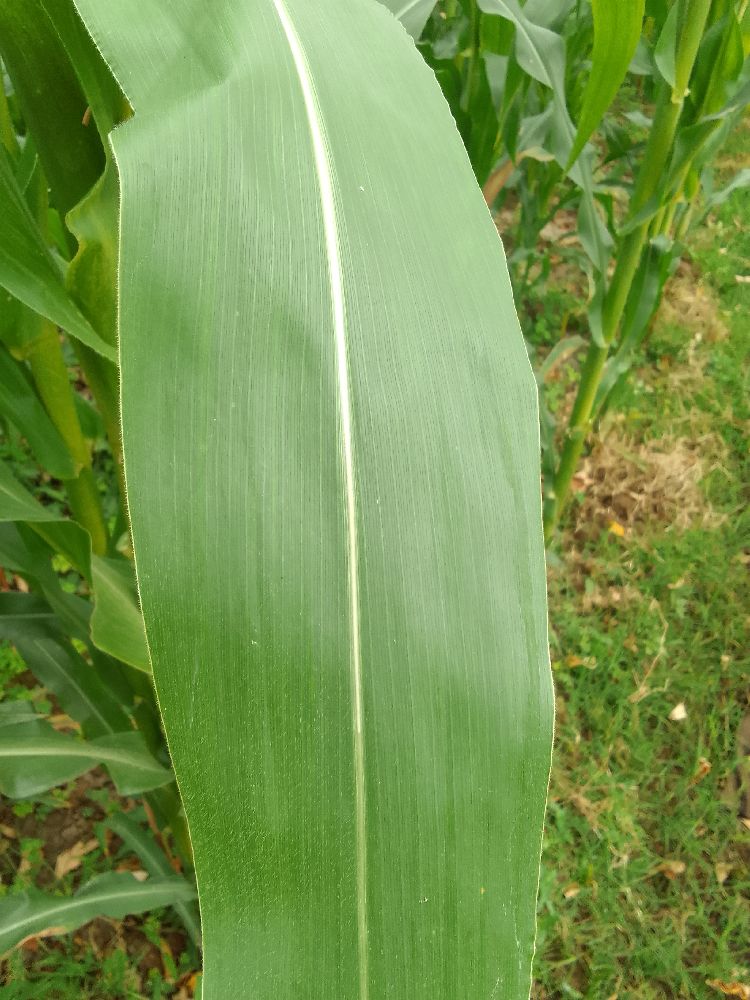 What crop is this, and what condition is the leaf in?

maize, healthy
